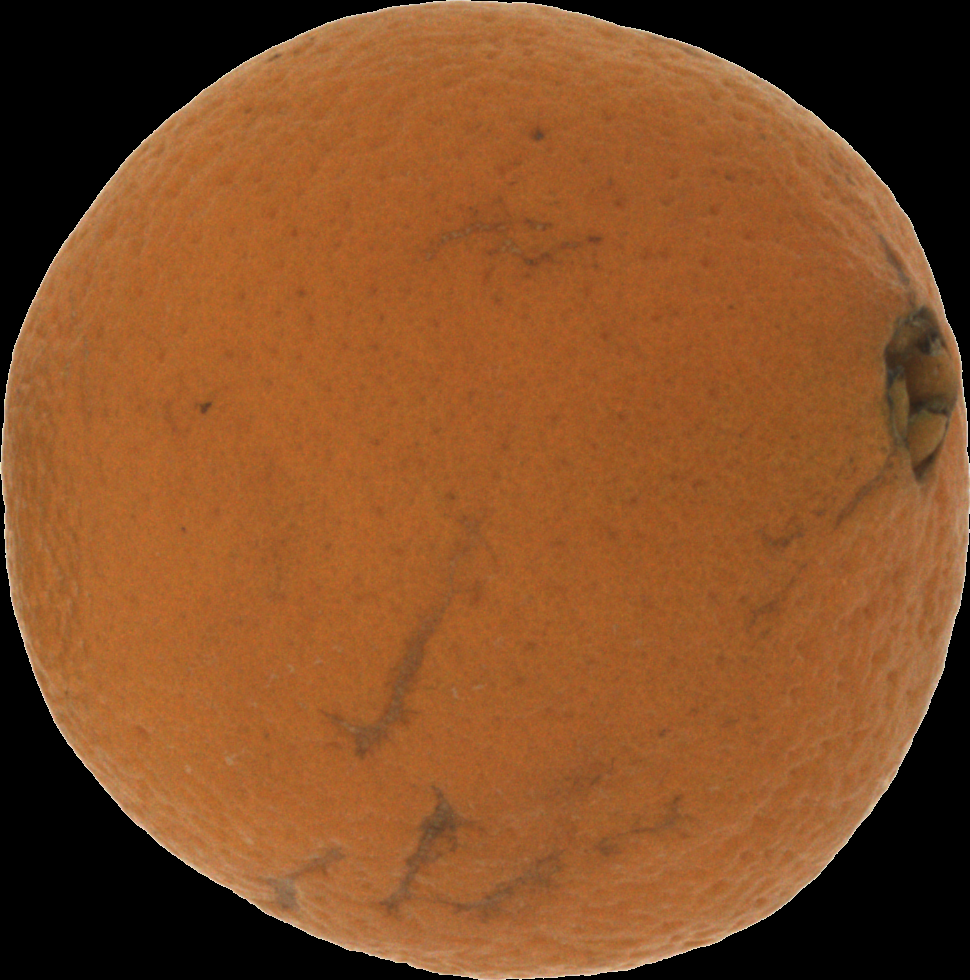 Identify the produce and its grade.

orange, bad
